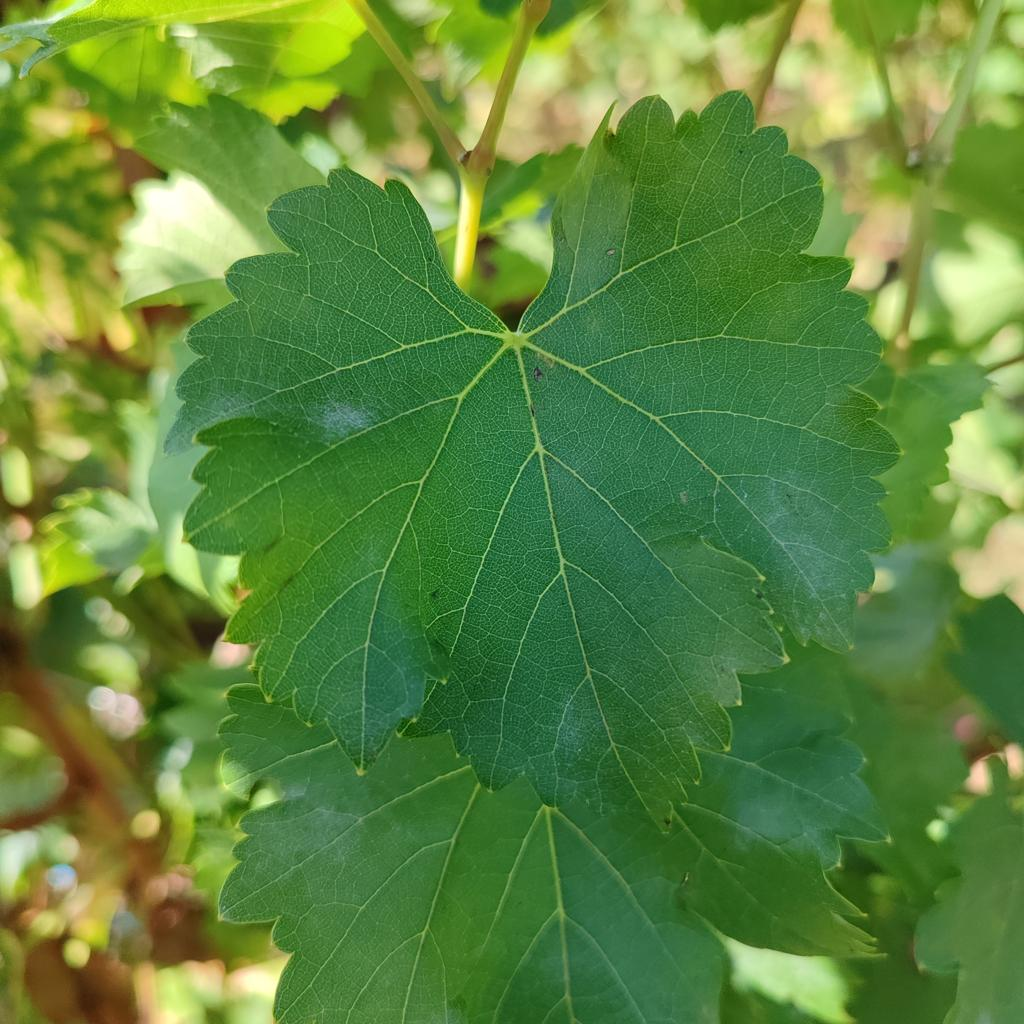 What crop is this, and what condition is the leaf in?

grapevine, powdery mildew
